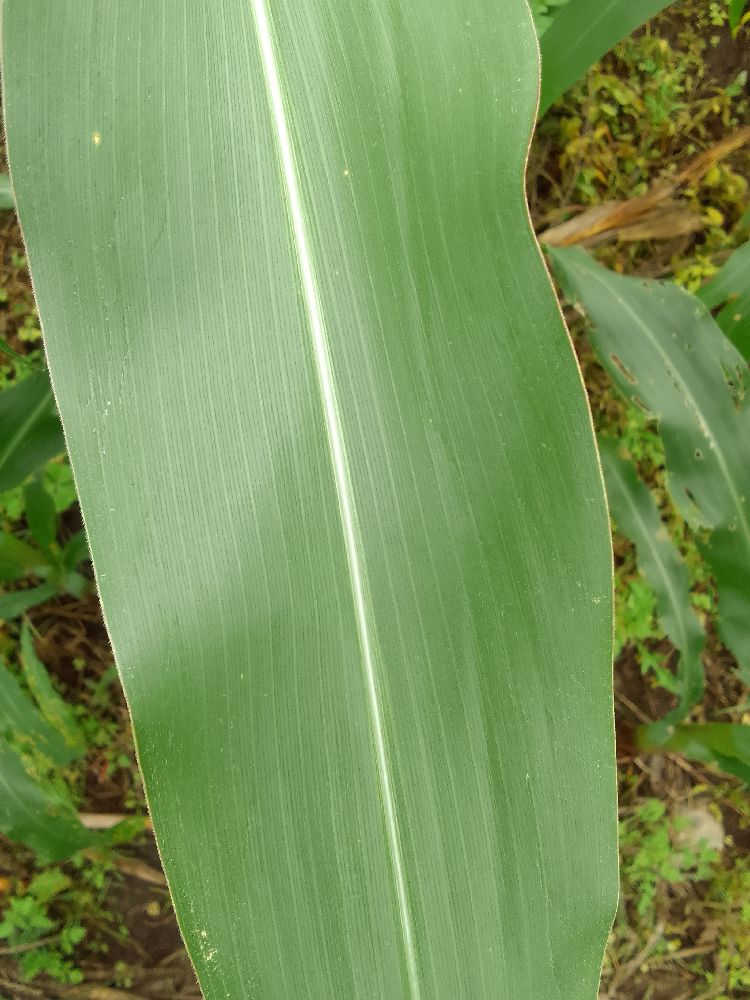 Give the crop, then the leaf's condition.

maize, healthy
